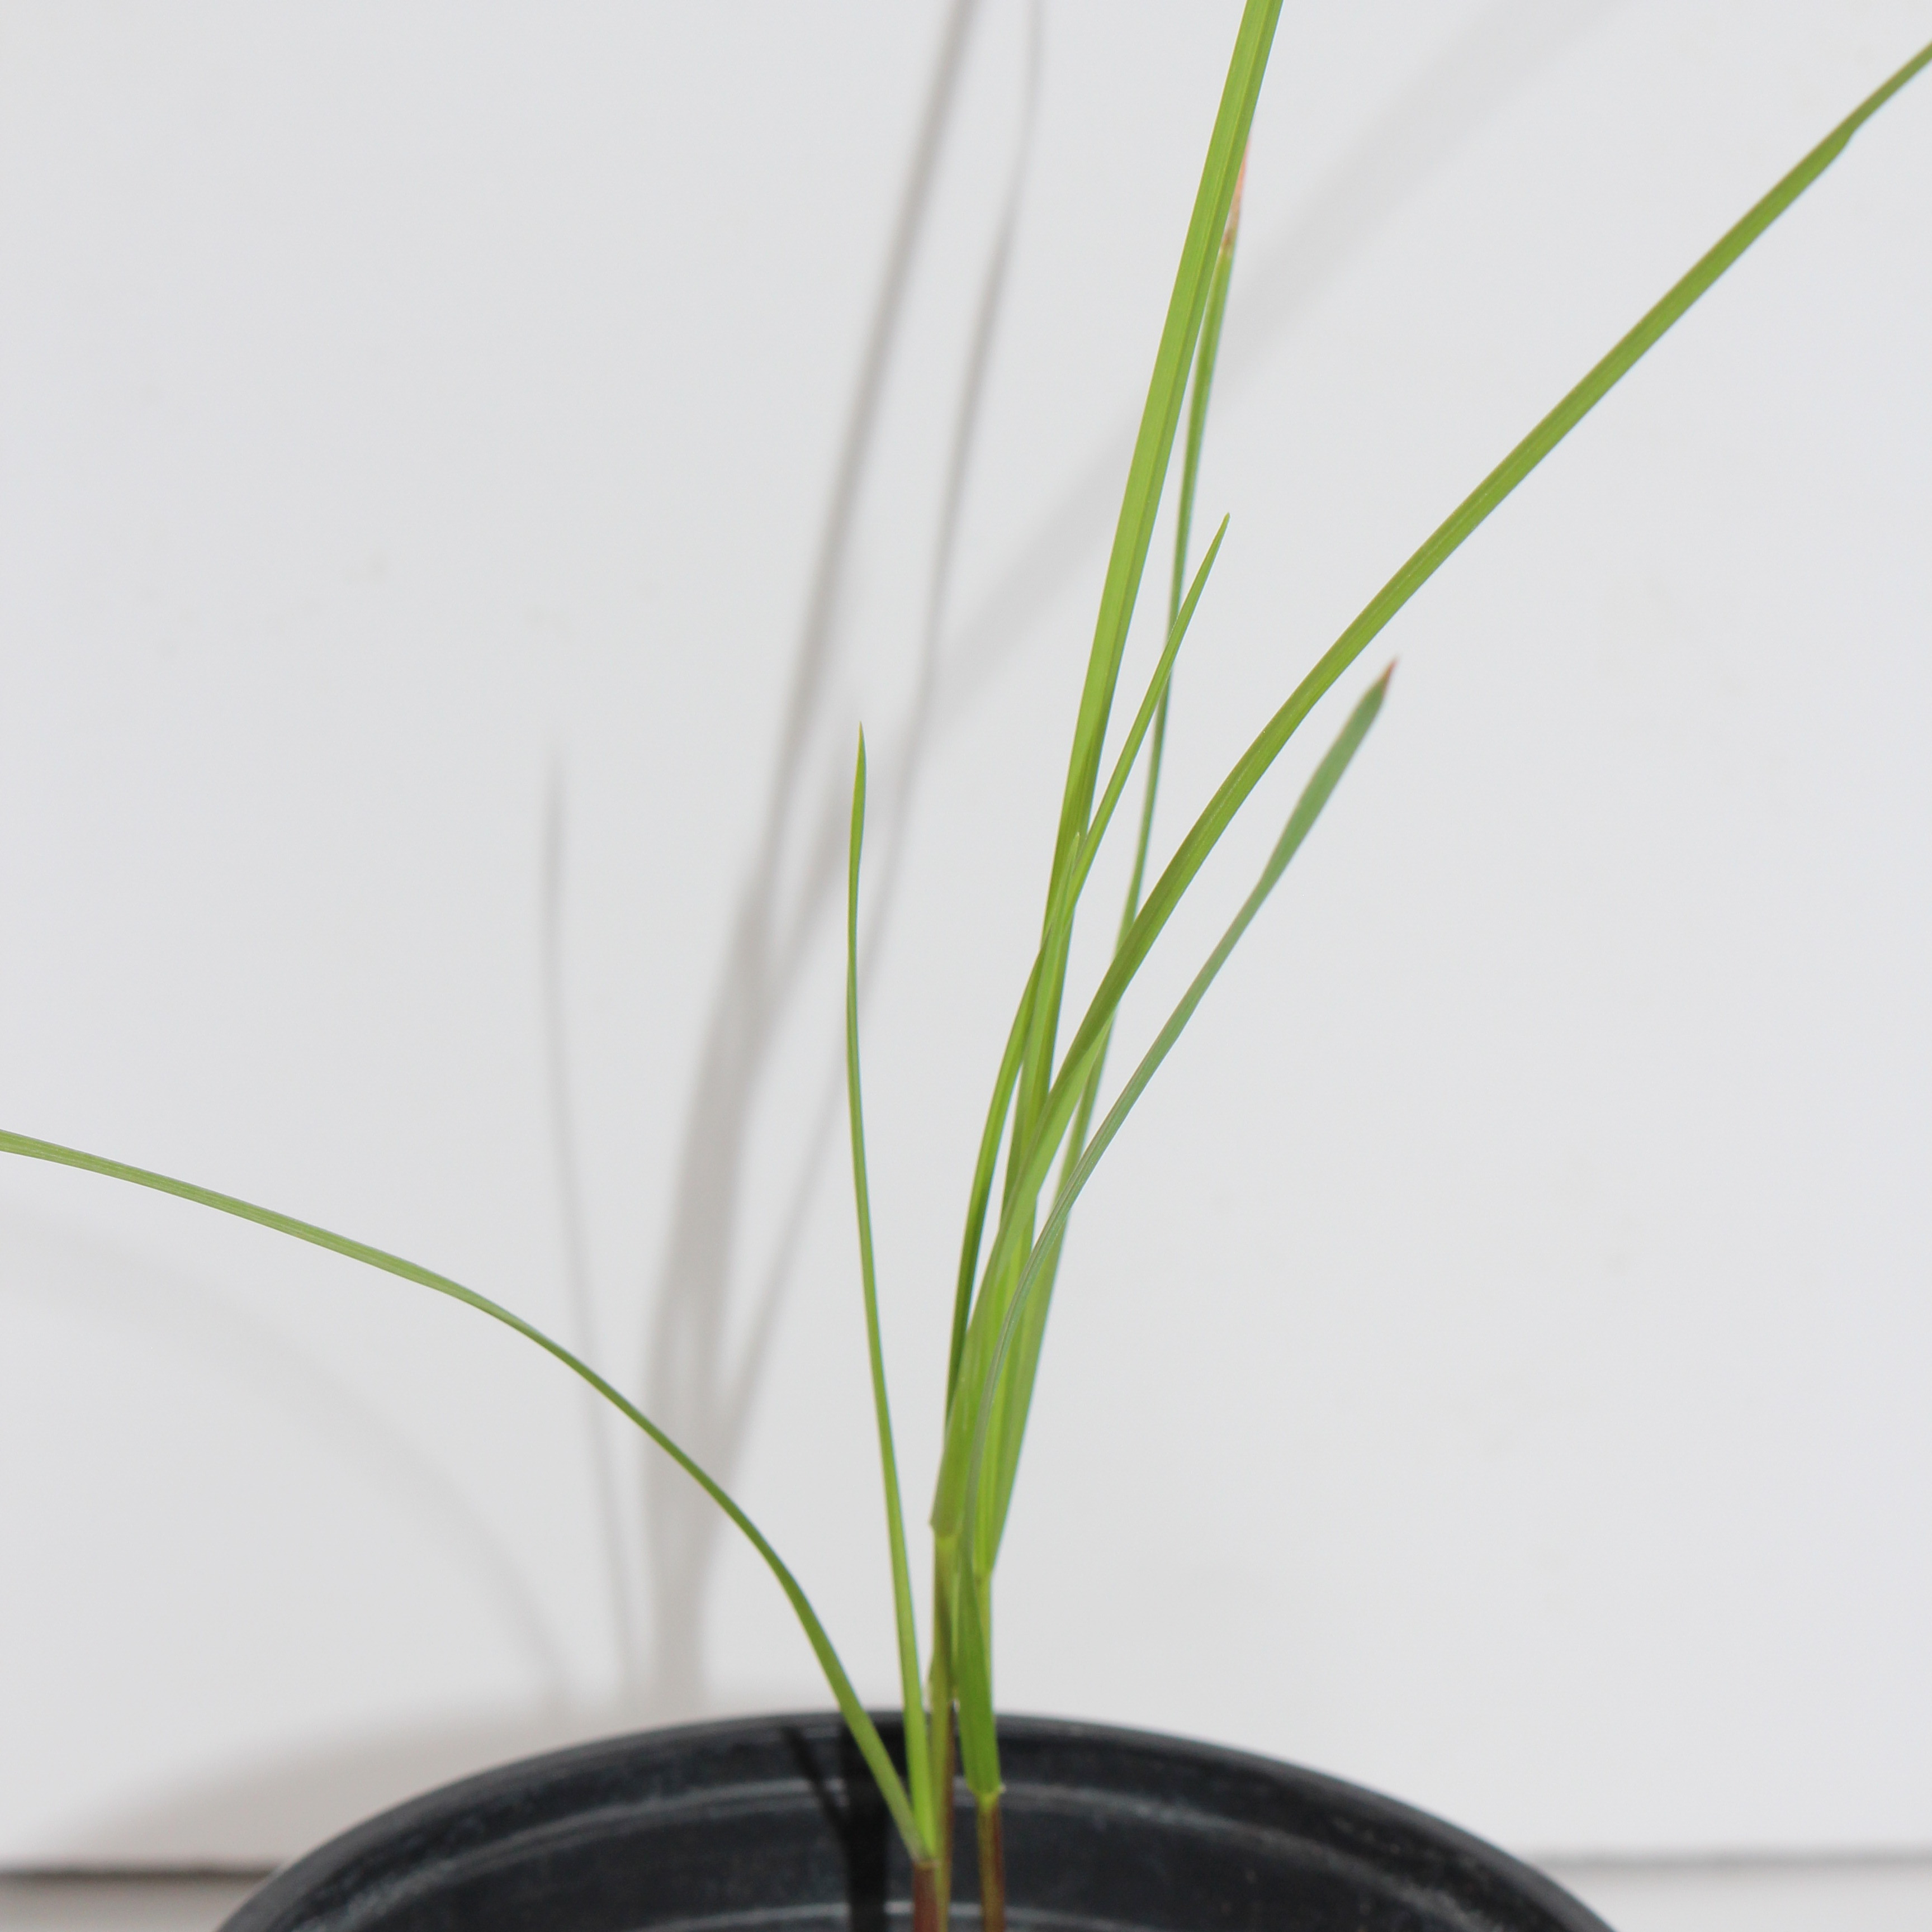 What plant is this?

Lolium multiflorum
